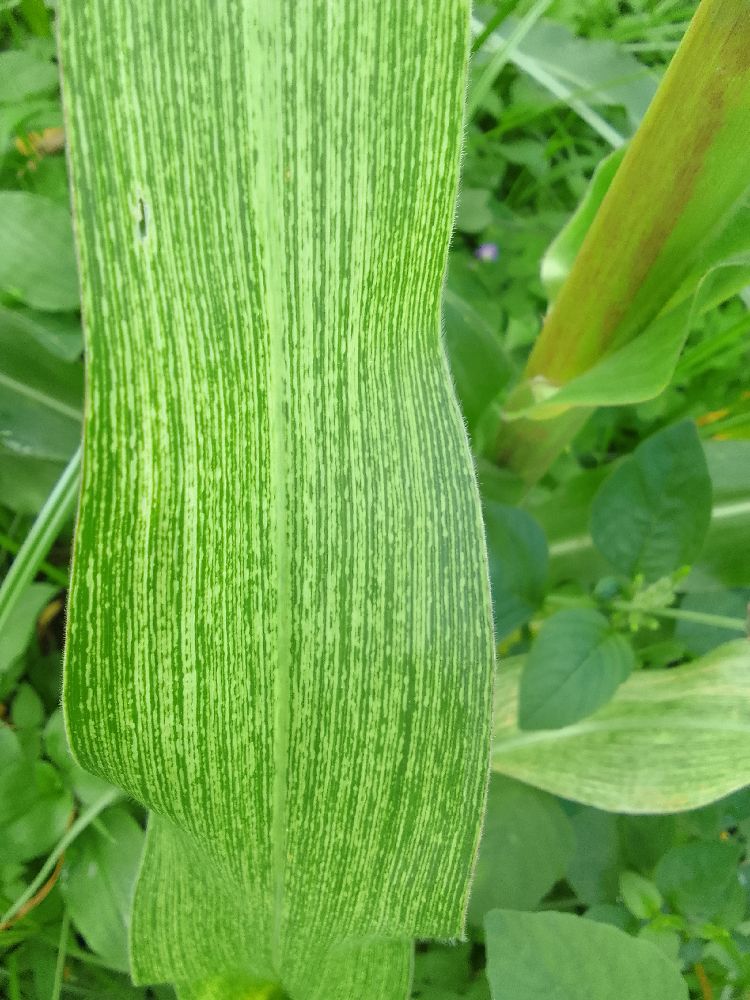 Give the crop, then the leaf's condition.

maize, maize streak virus
